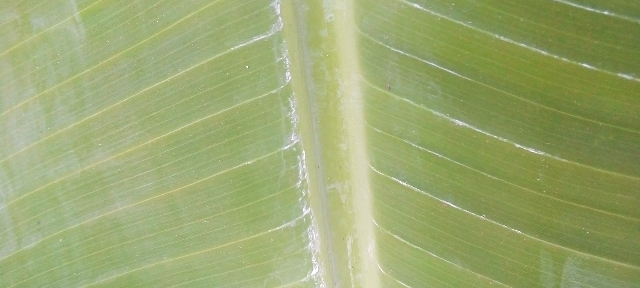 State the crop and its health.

banana, healthy
